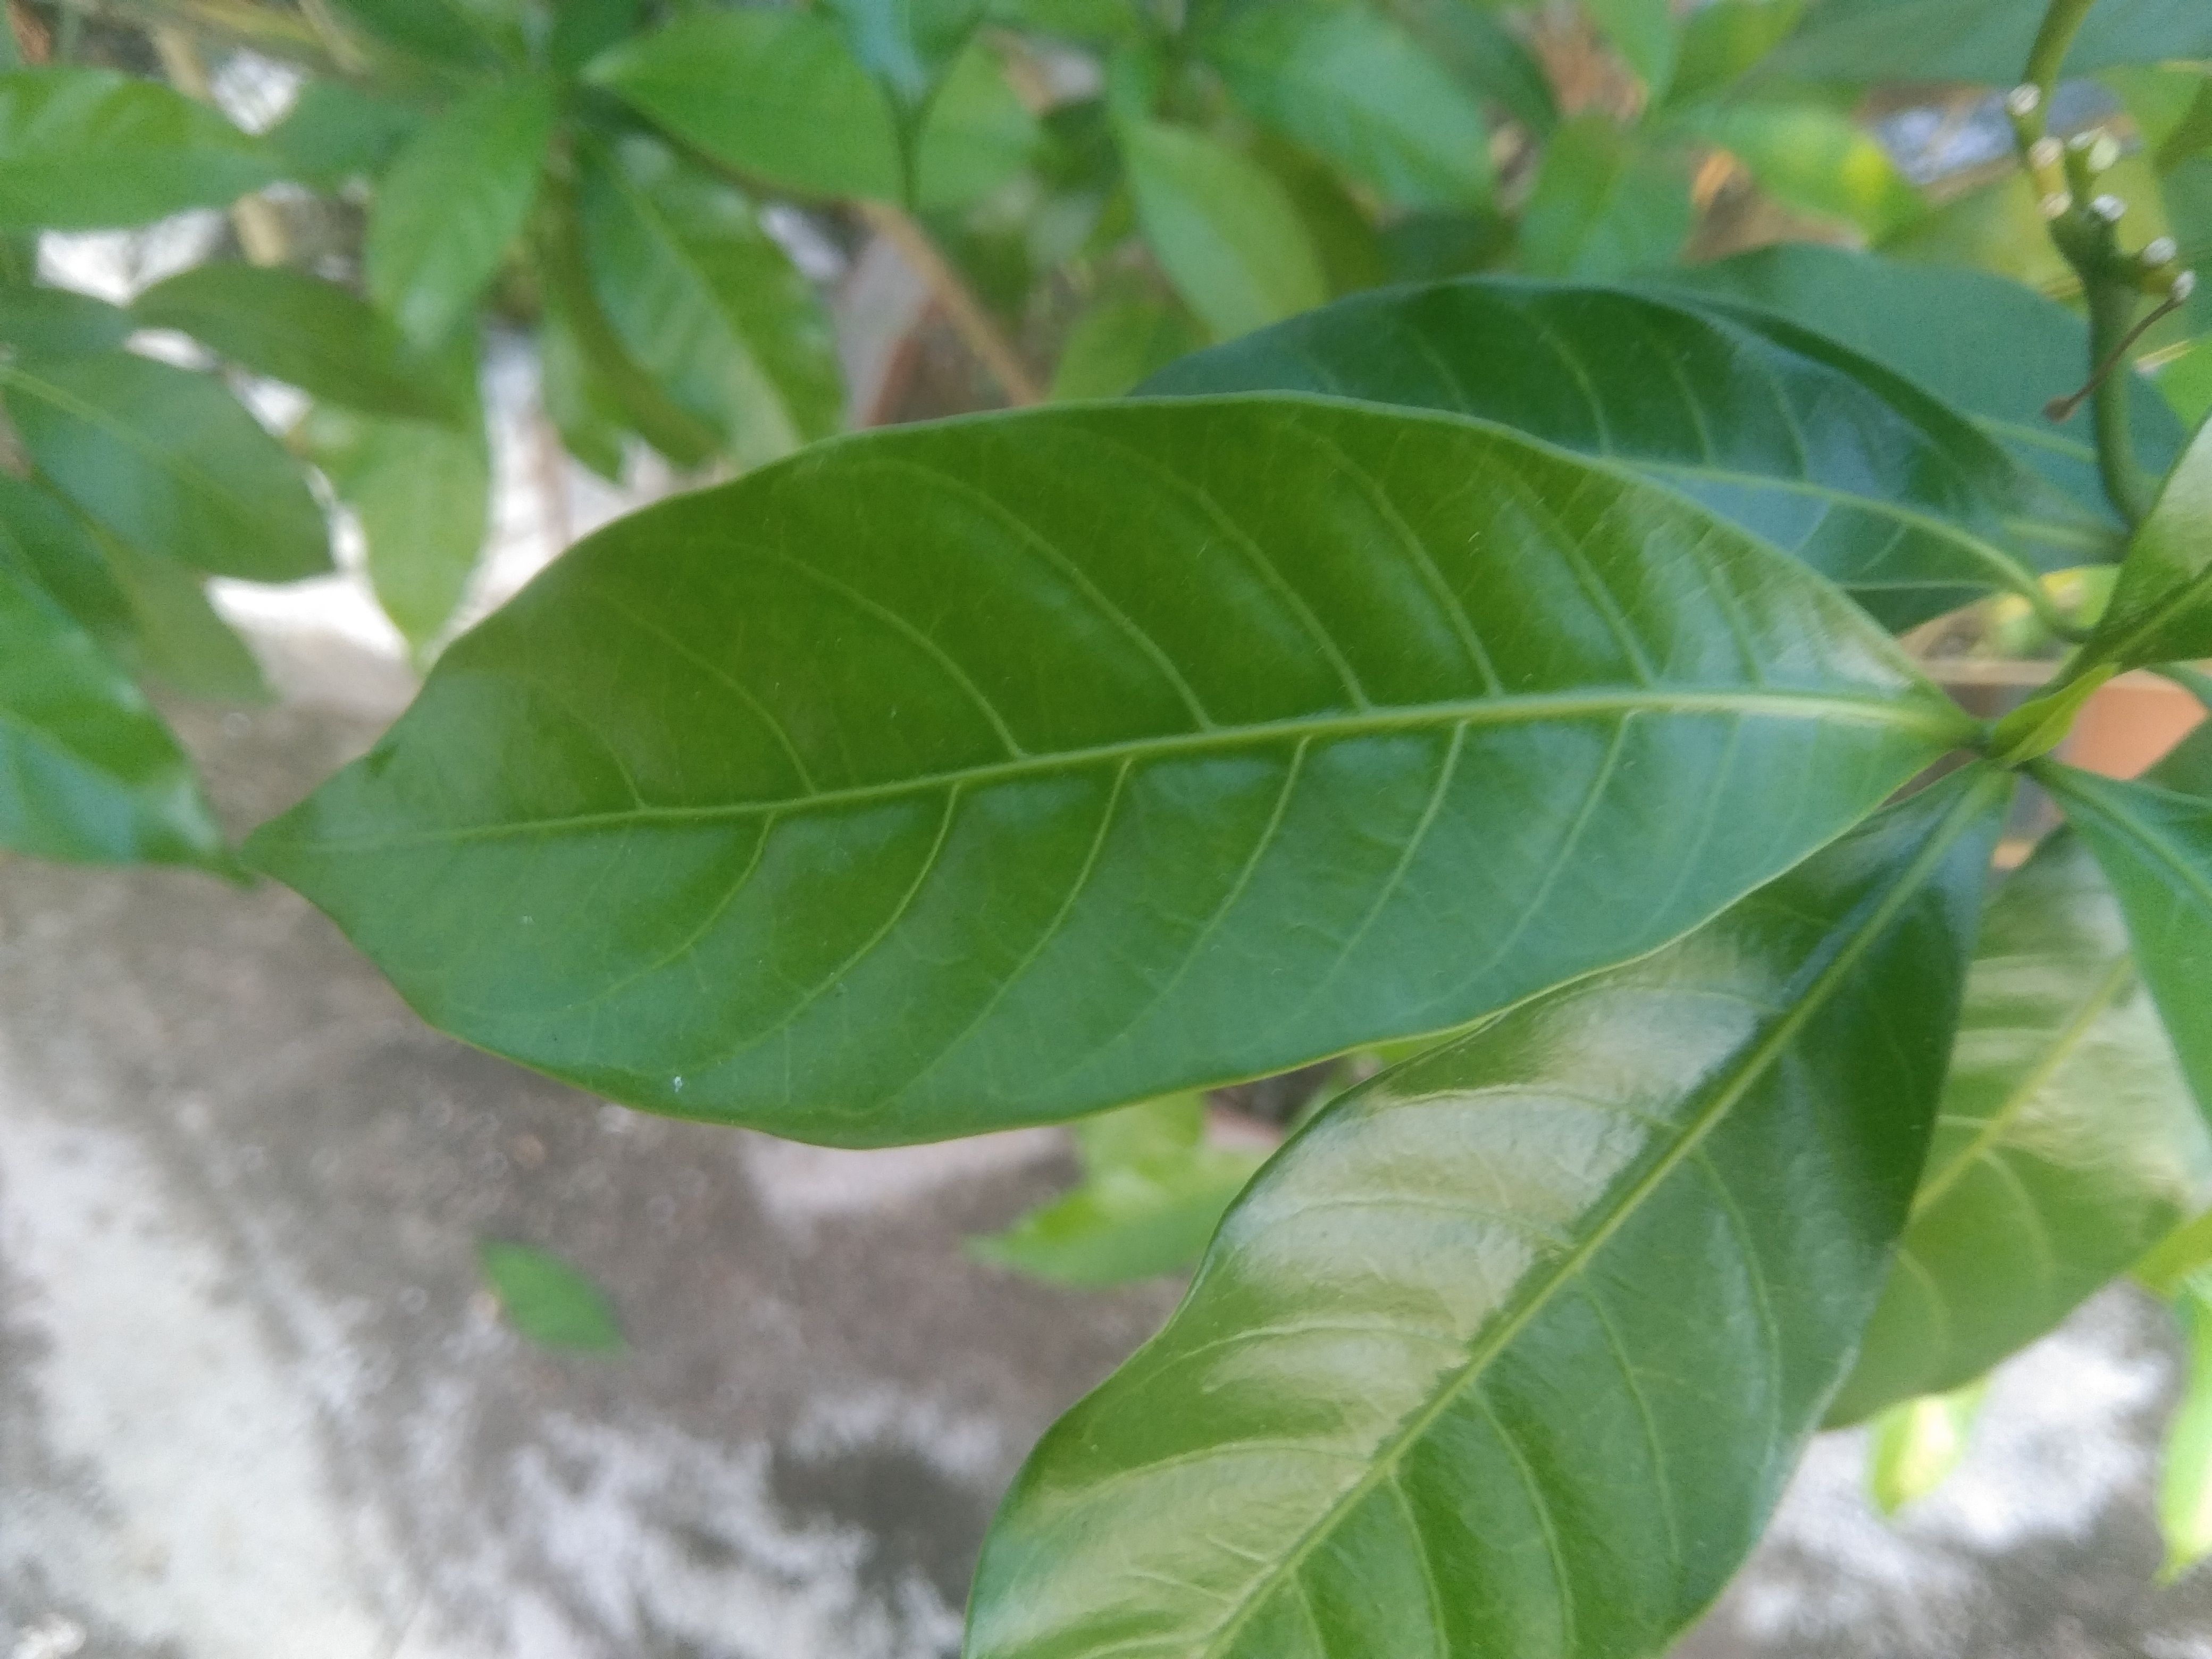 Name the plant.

togor
